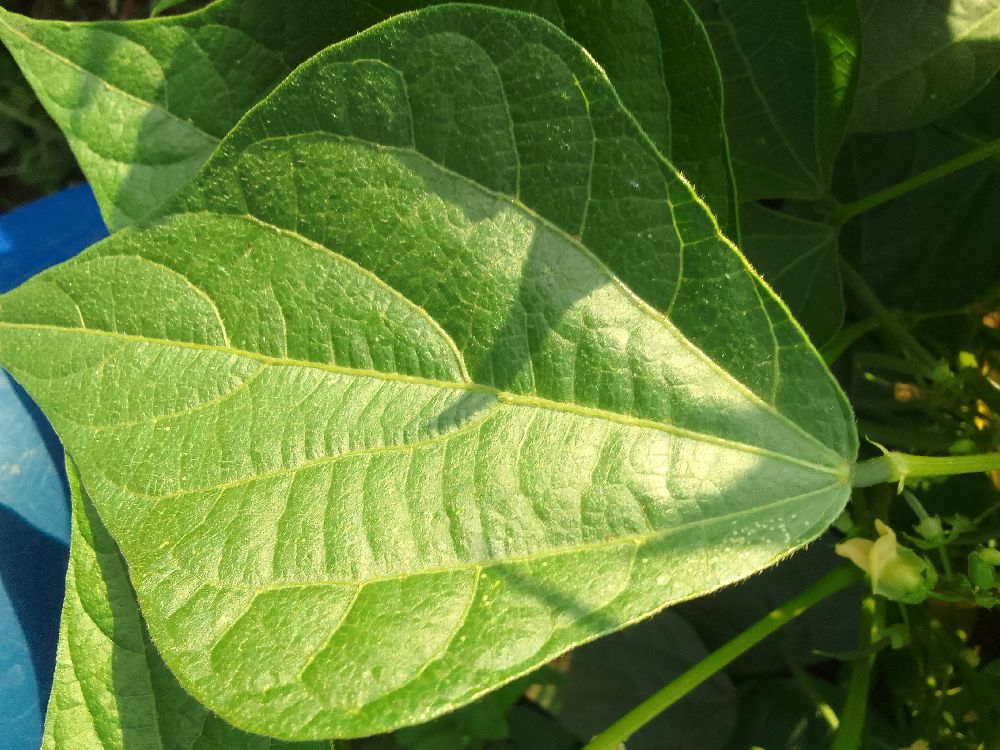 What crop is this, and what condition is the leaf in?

common bean, healthy
